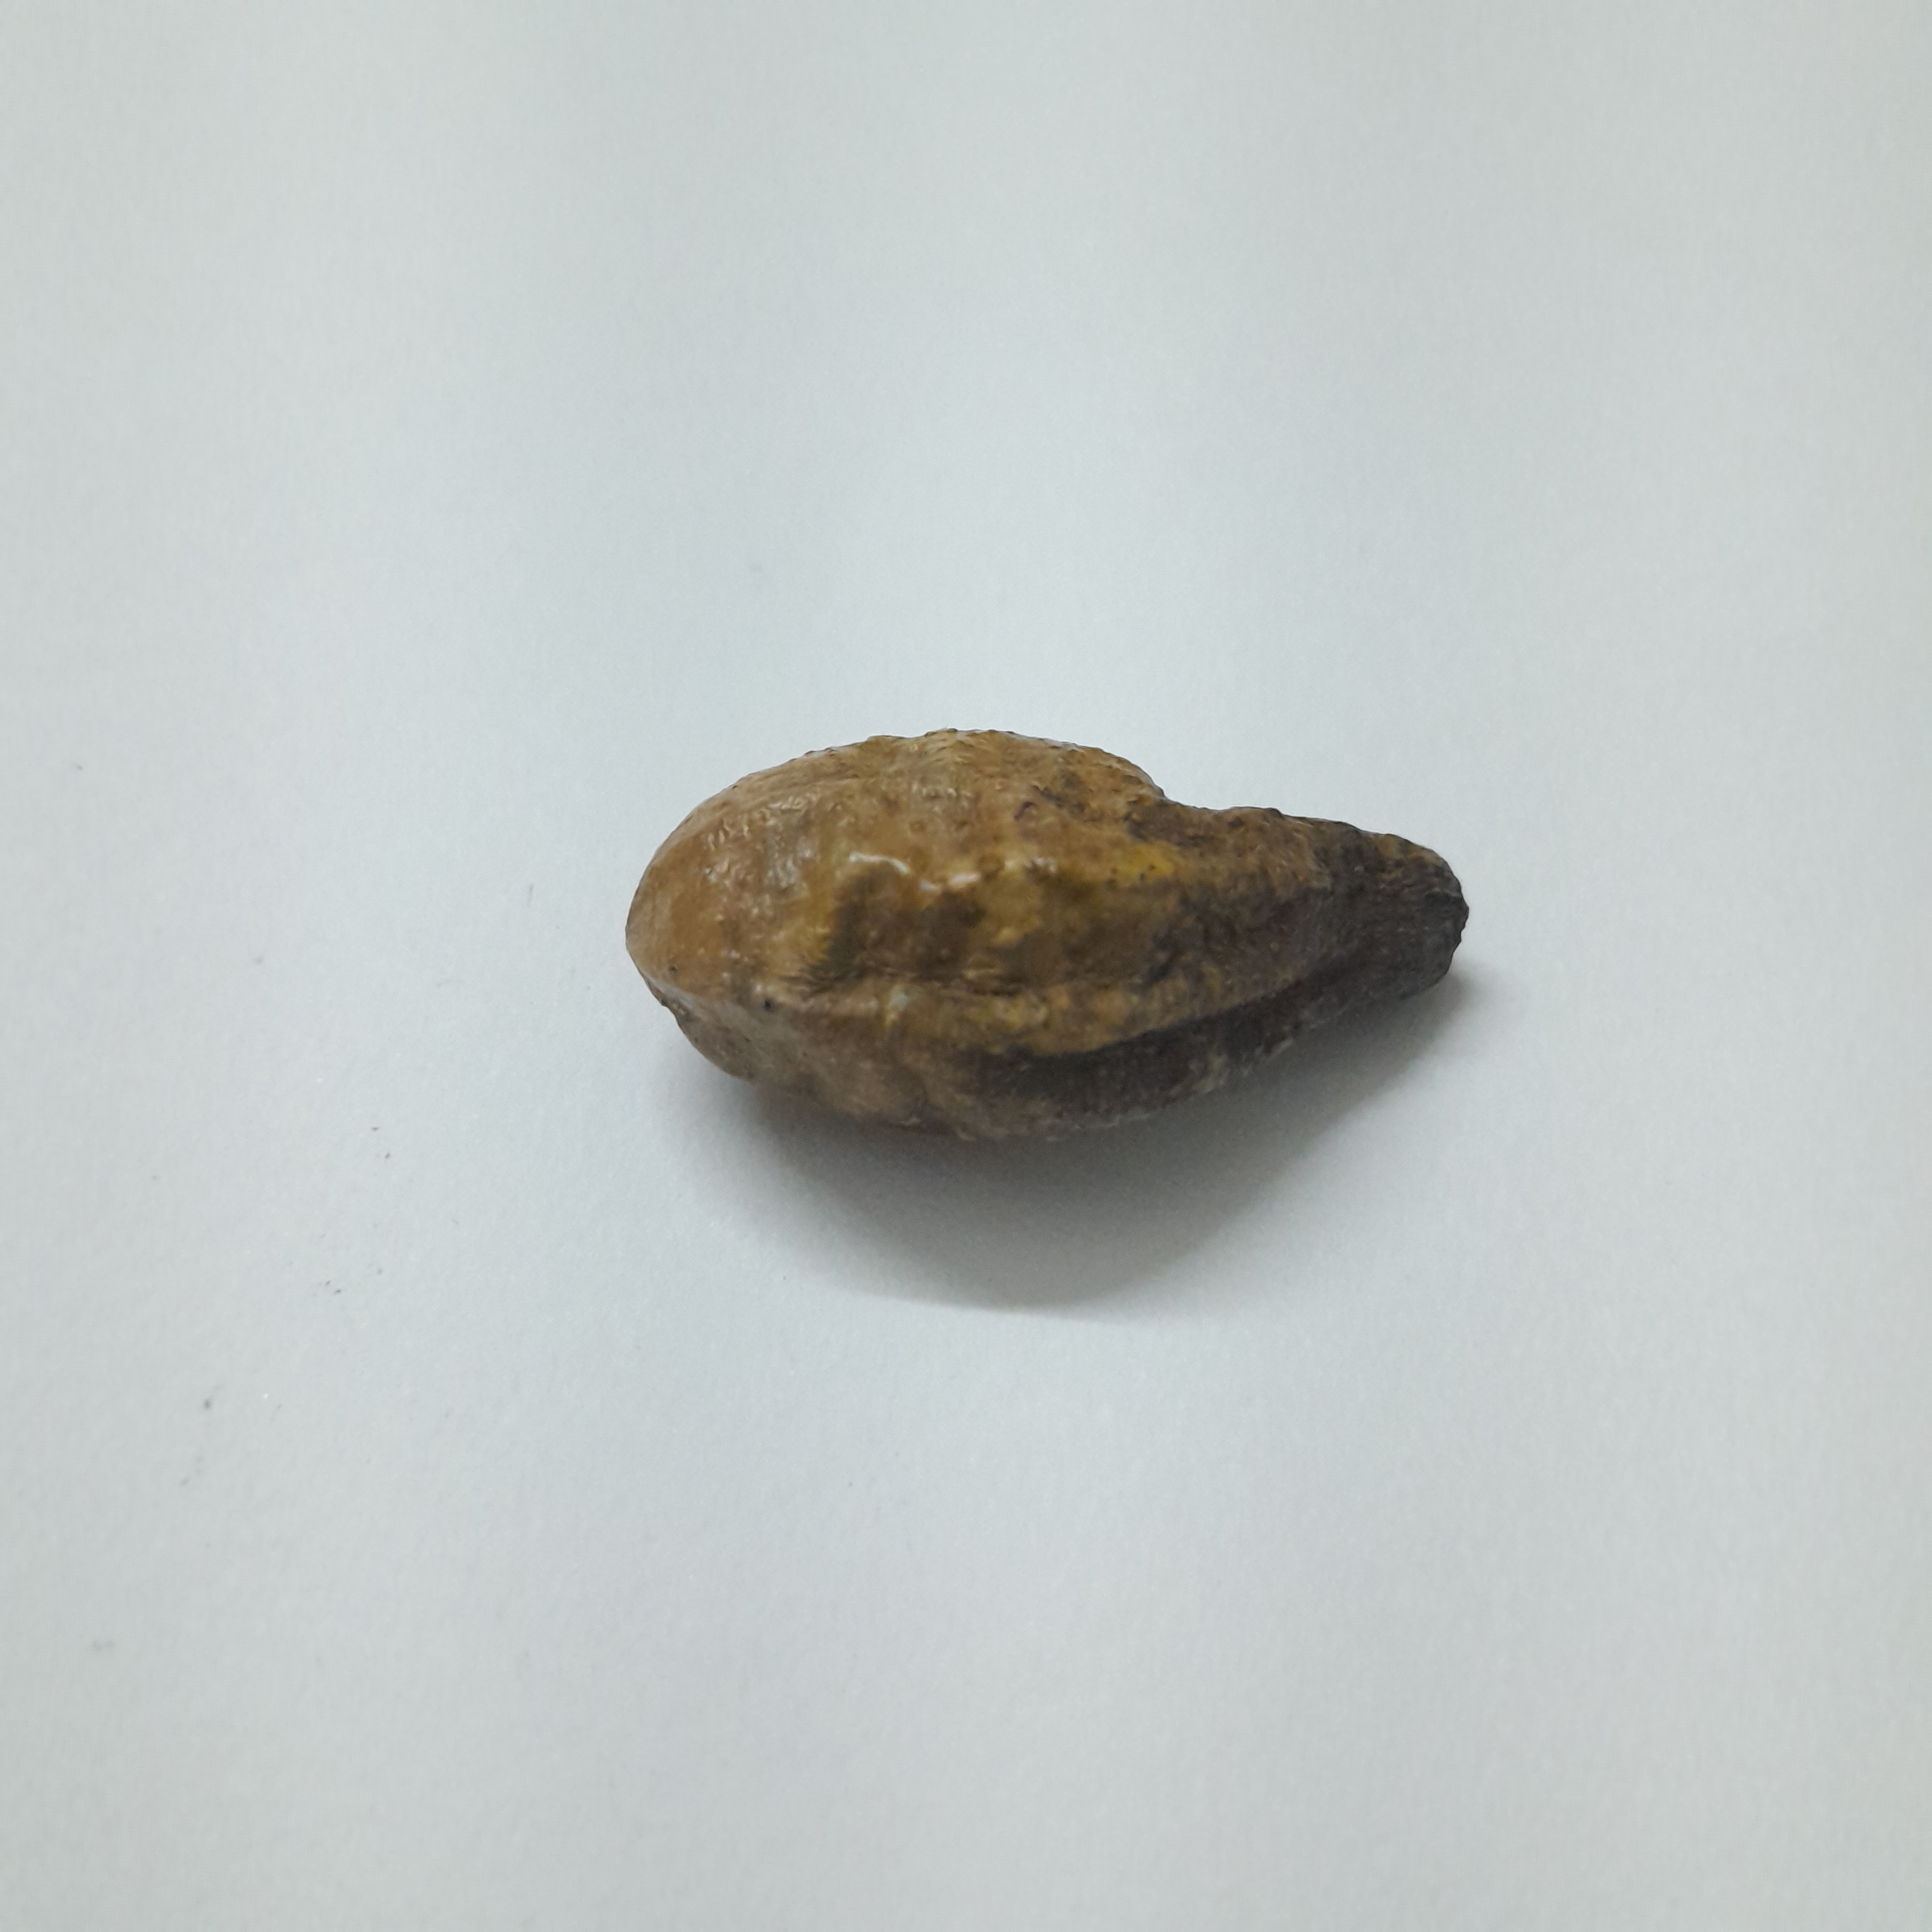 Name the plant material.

hirdaa
